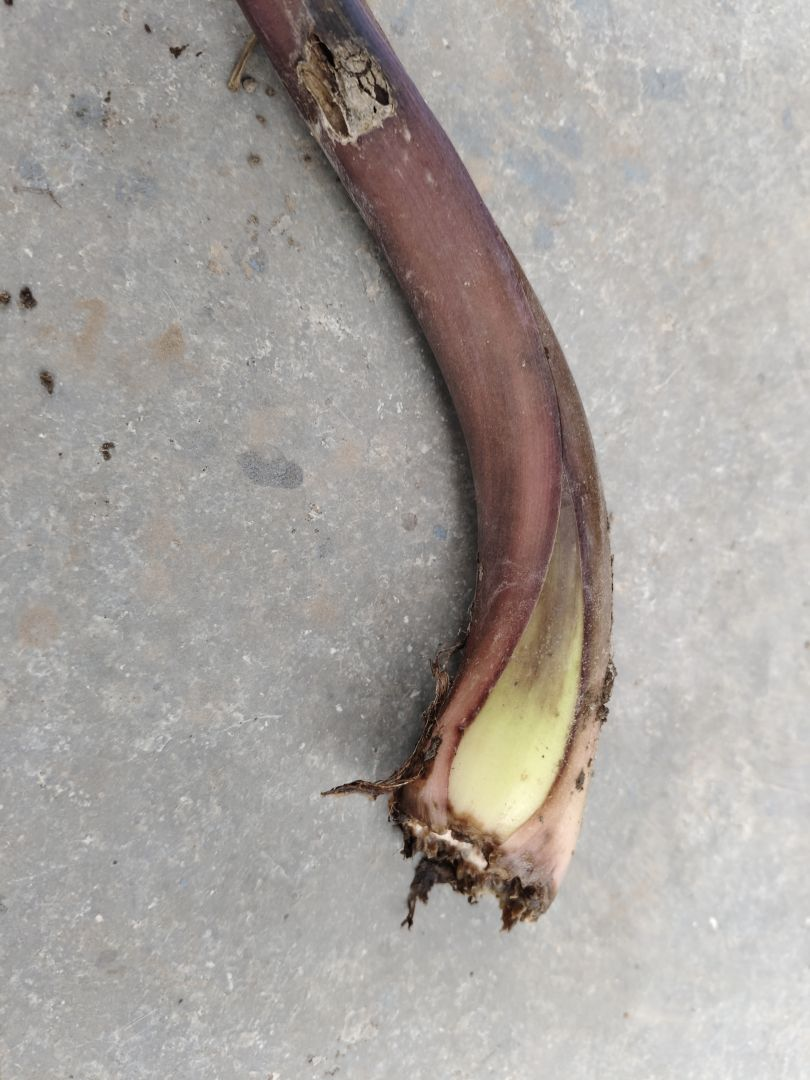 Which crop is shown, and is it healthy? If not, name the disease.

taro, root rot
